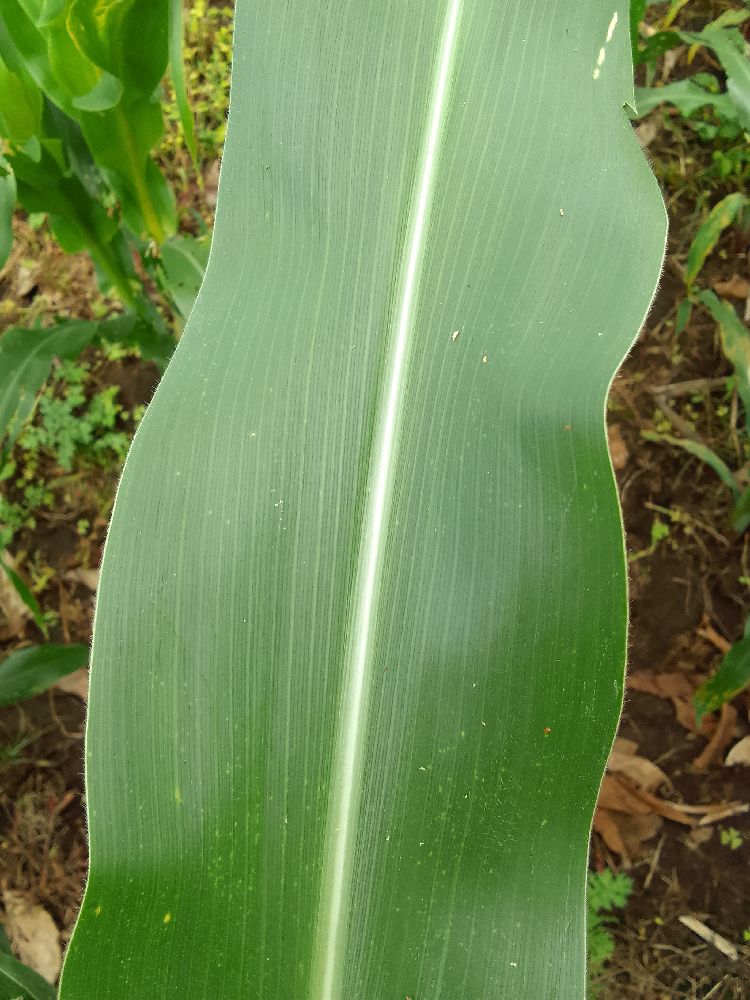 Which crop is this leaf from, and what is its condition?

maize, healthy
